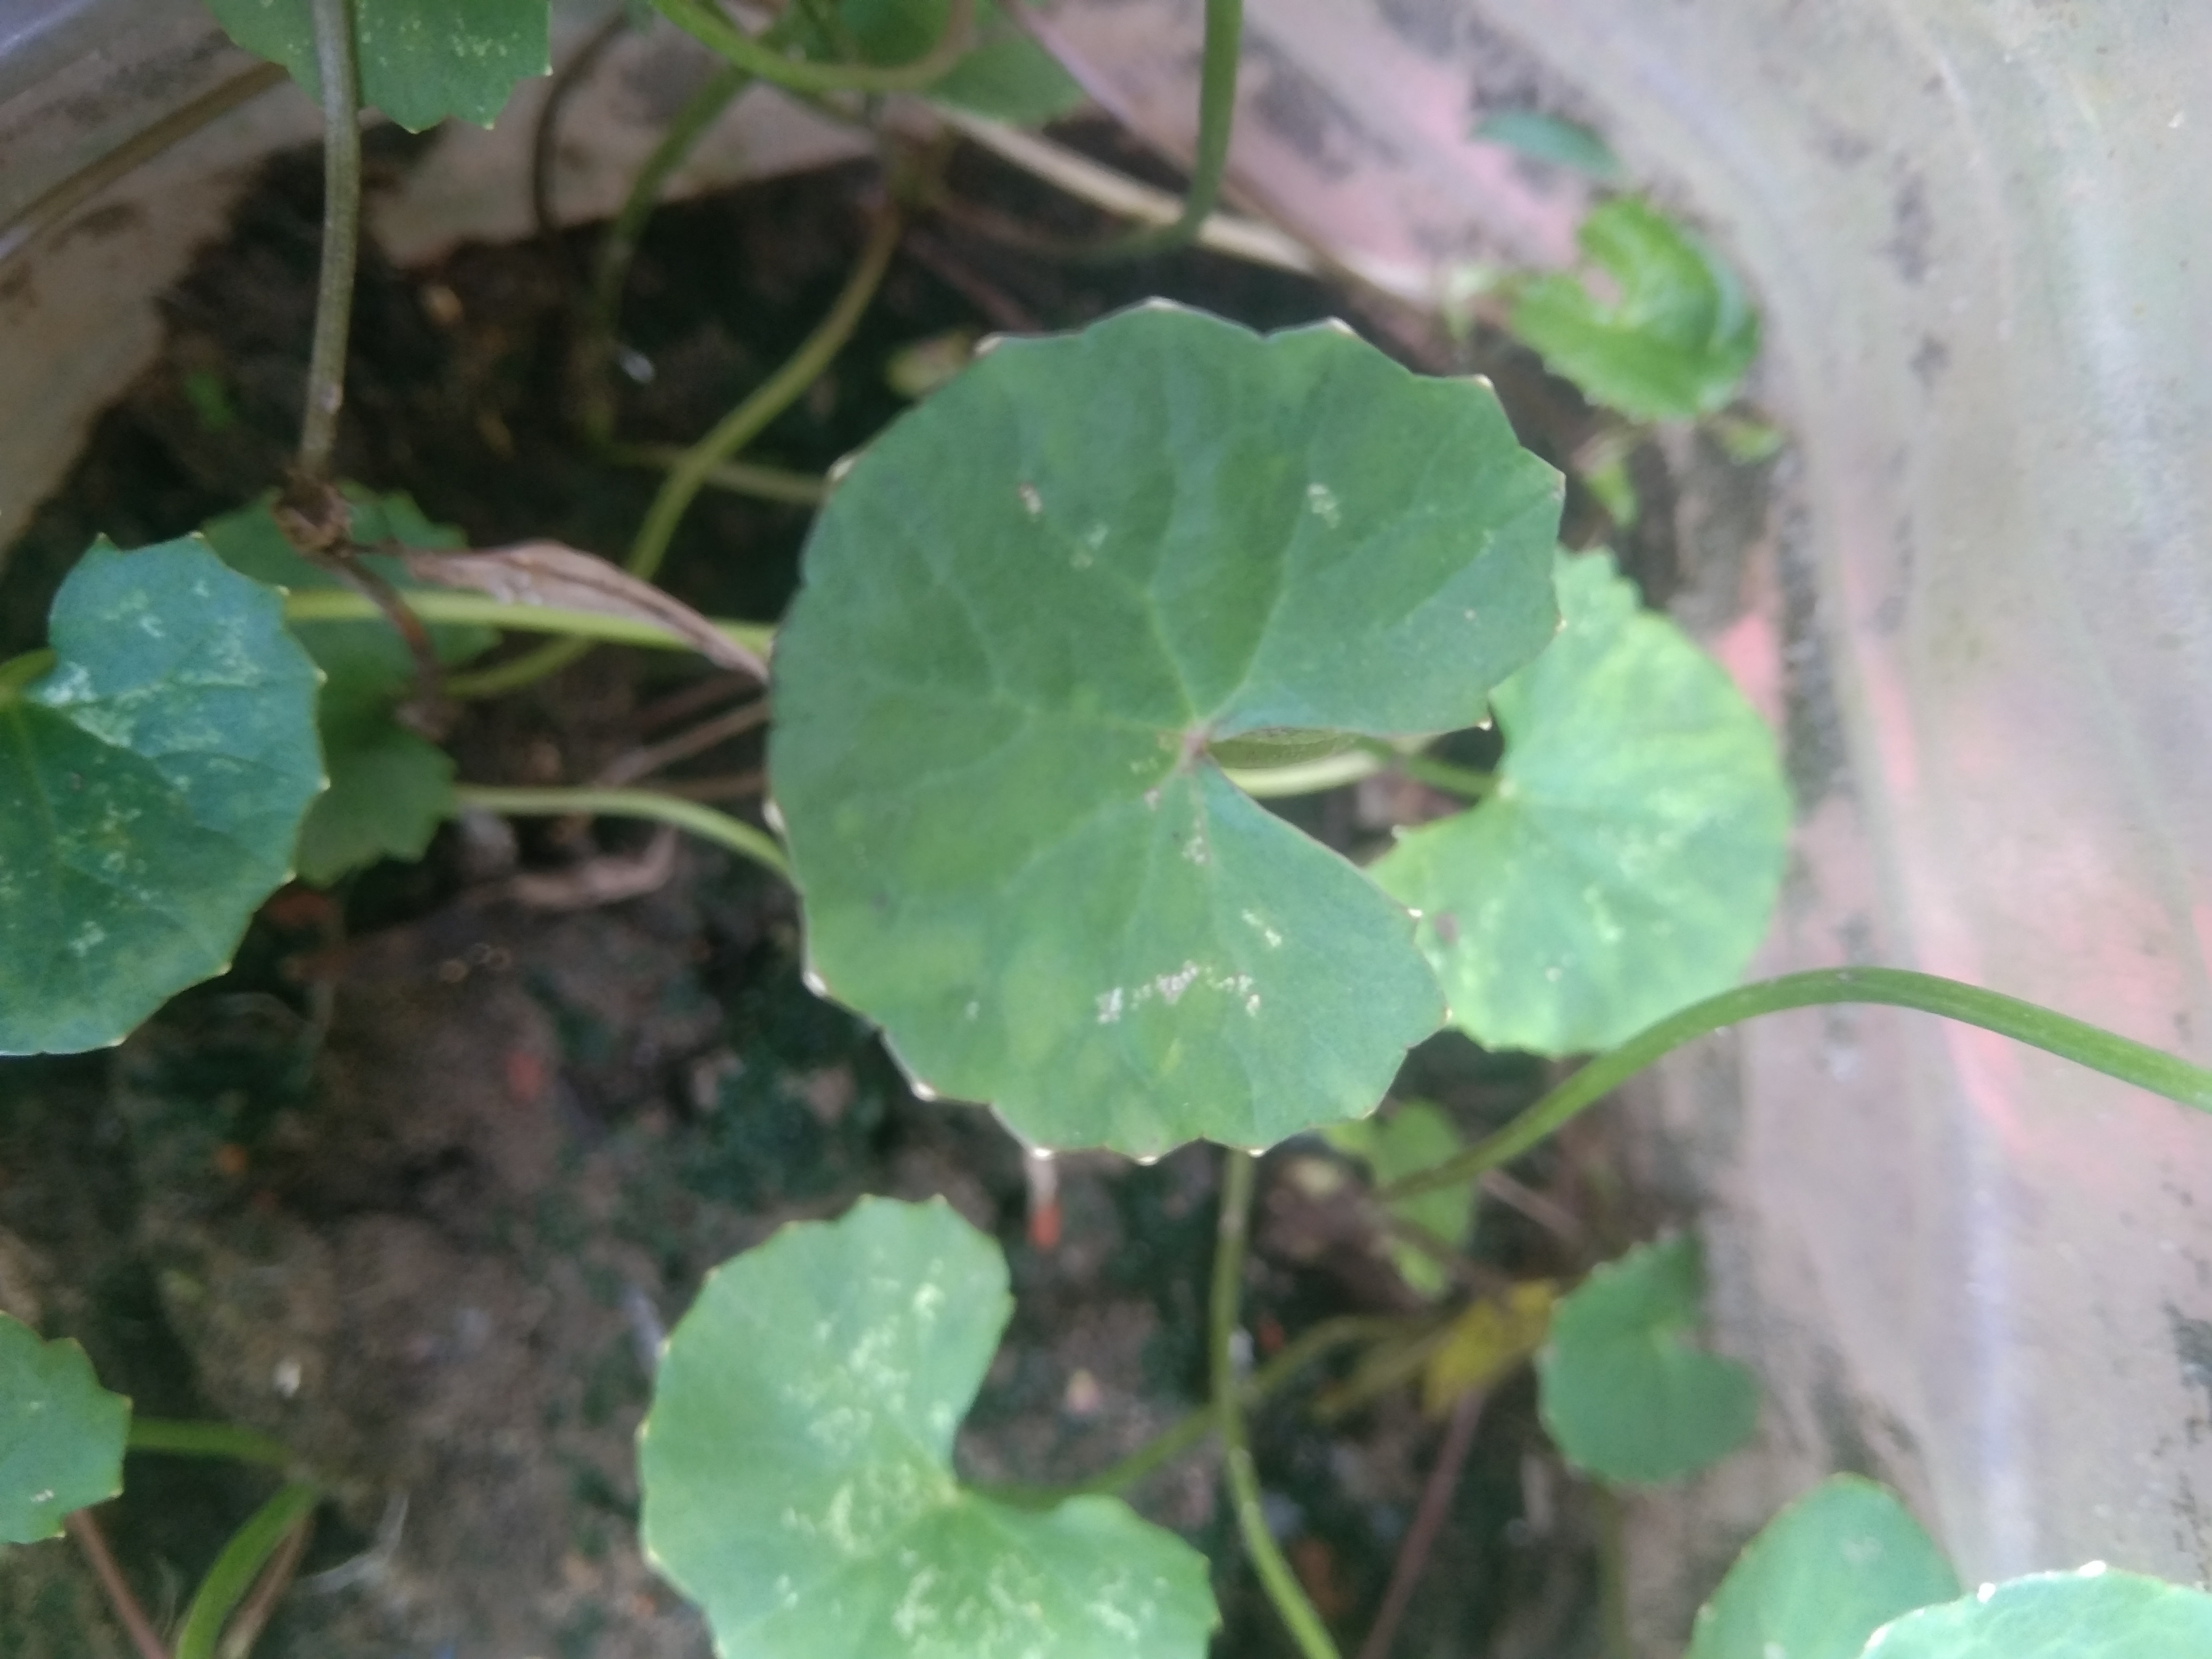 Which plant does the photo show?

thankuni
